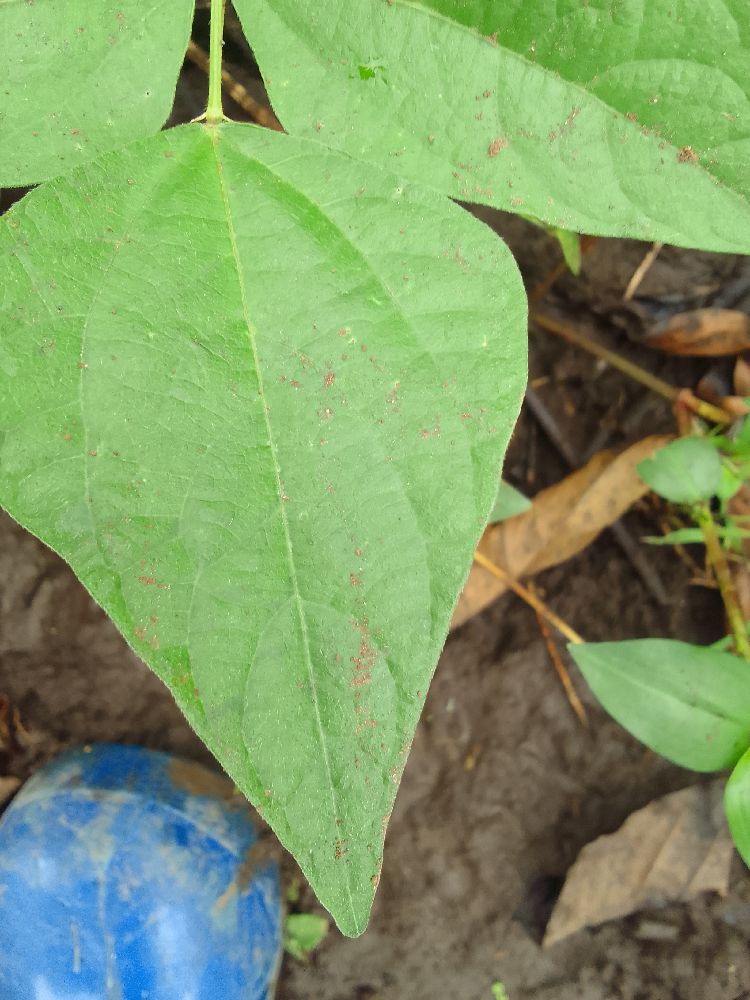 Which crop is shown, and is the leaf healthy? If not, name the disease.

common bean, healthy
